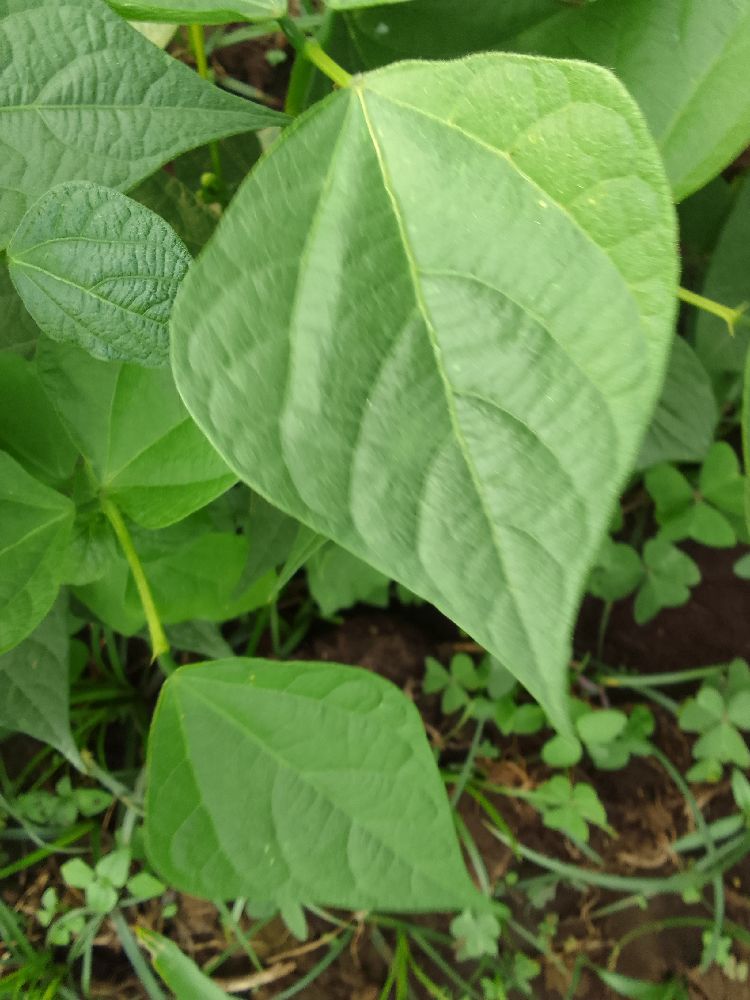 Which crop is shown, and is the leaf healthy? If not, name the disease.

maize, healthy
